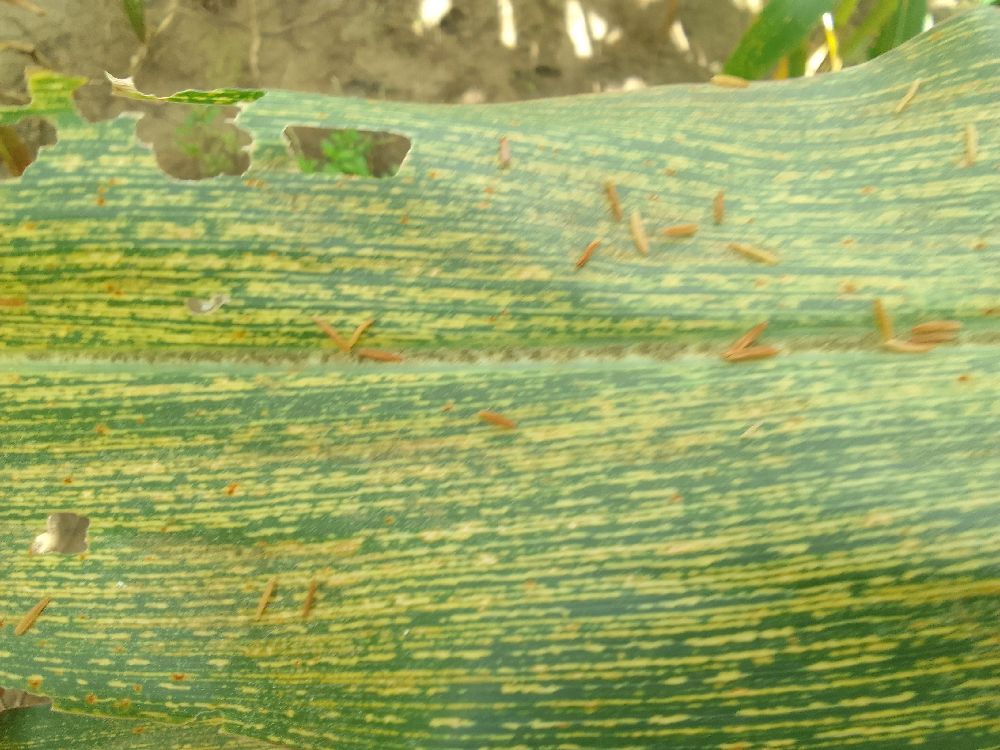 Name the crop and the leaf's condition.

maize, maize streak virus
